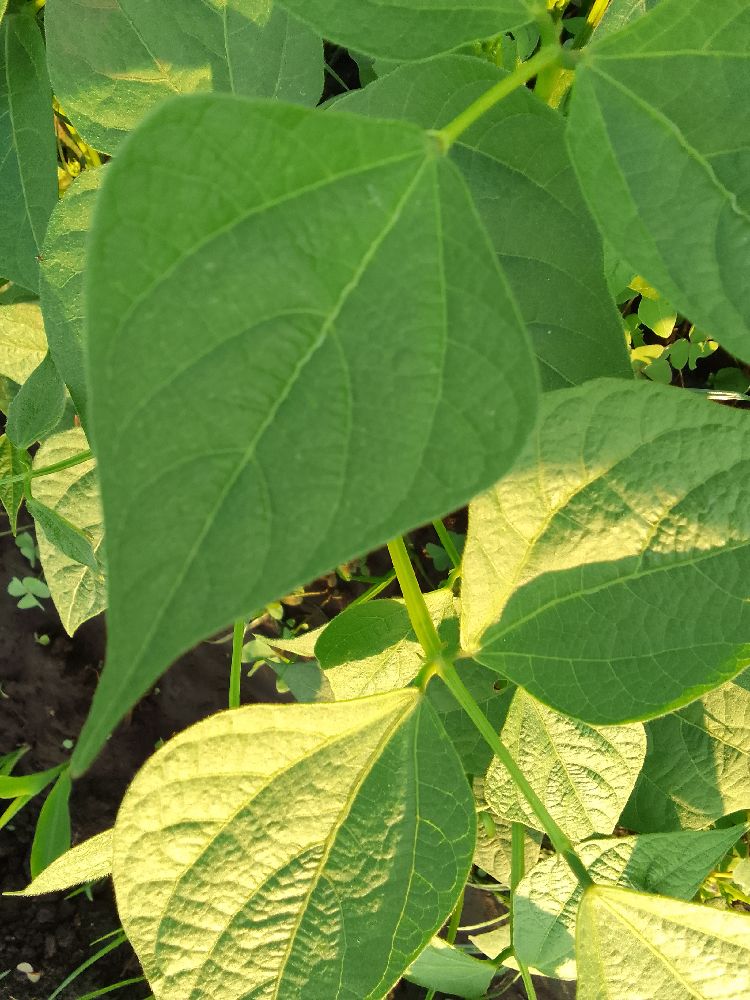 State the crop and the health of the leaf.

common bean, healthy
